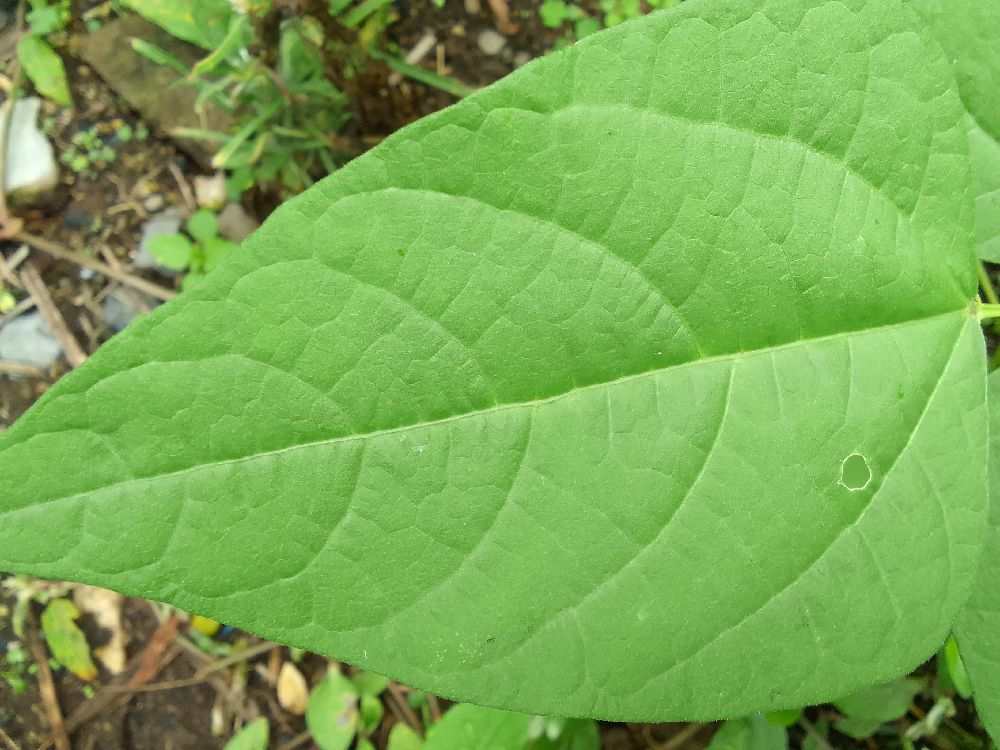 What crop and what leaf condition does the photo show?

common bean, healthy
